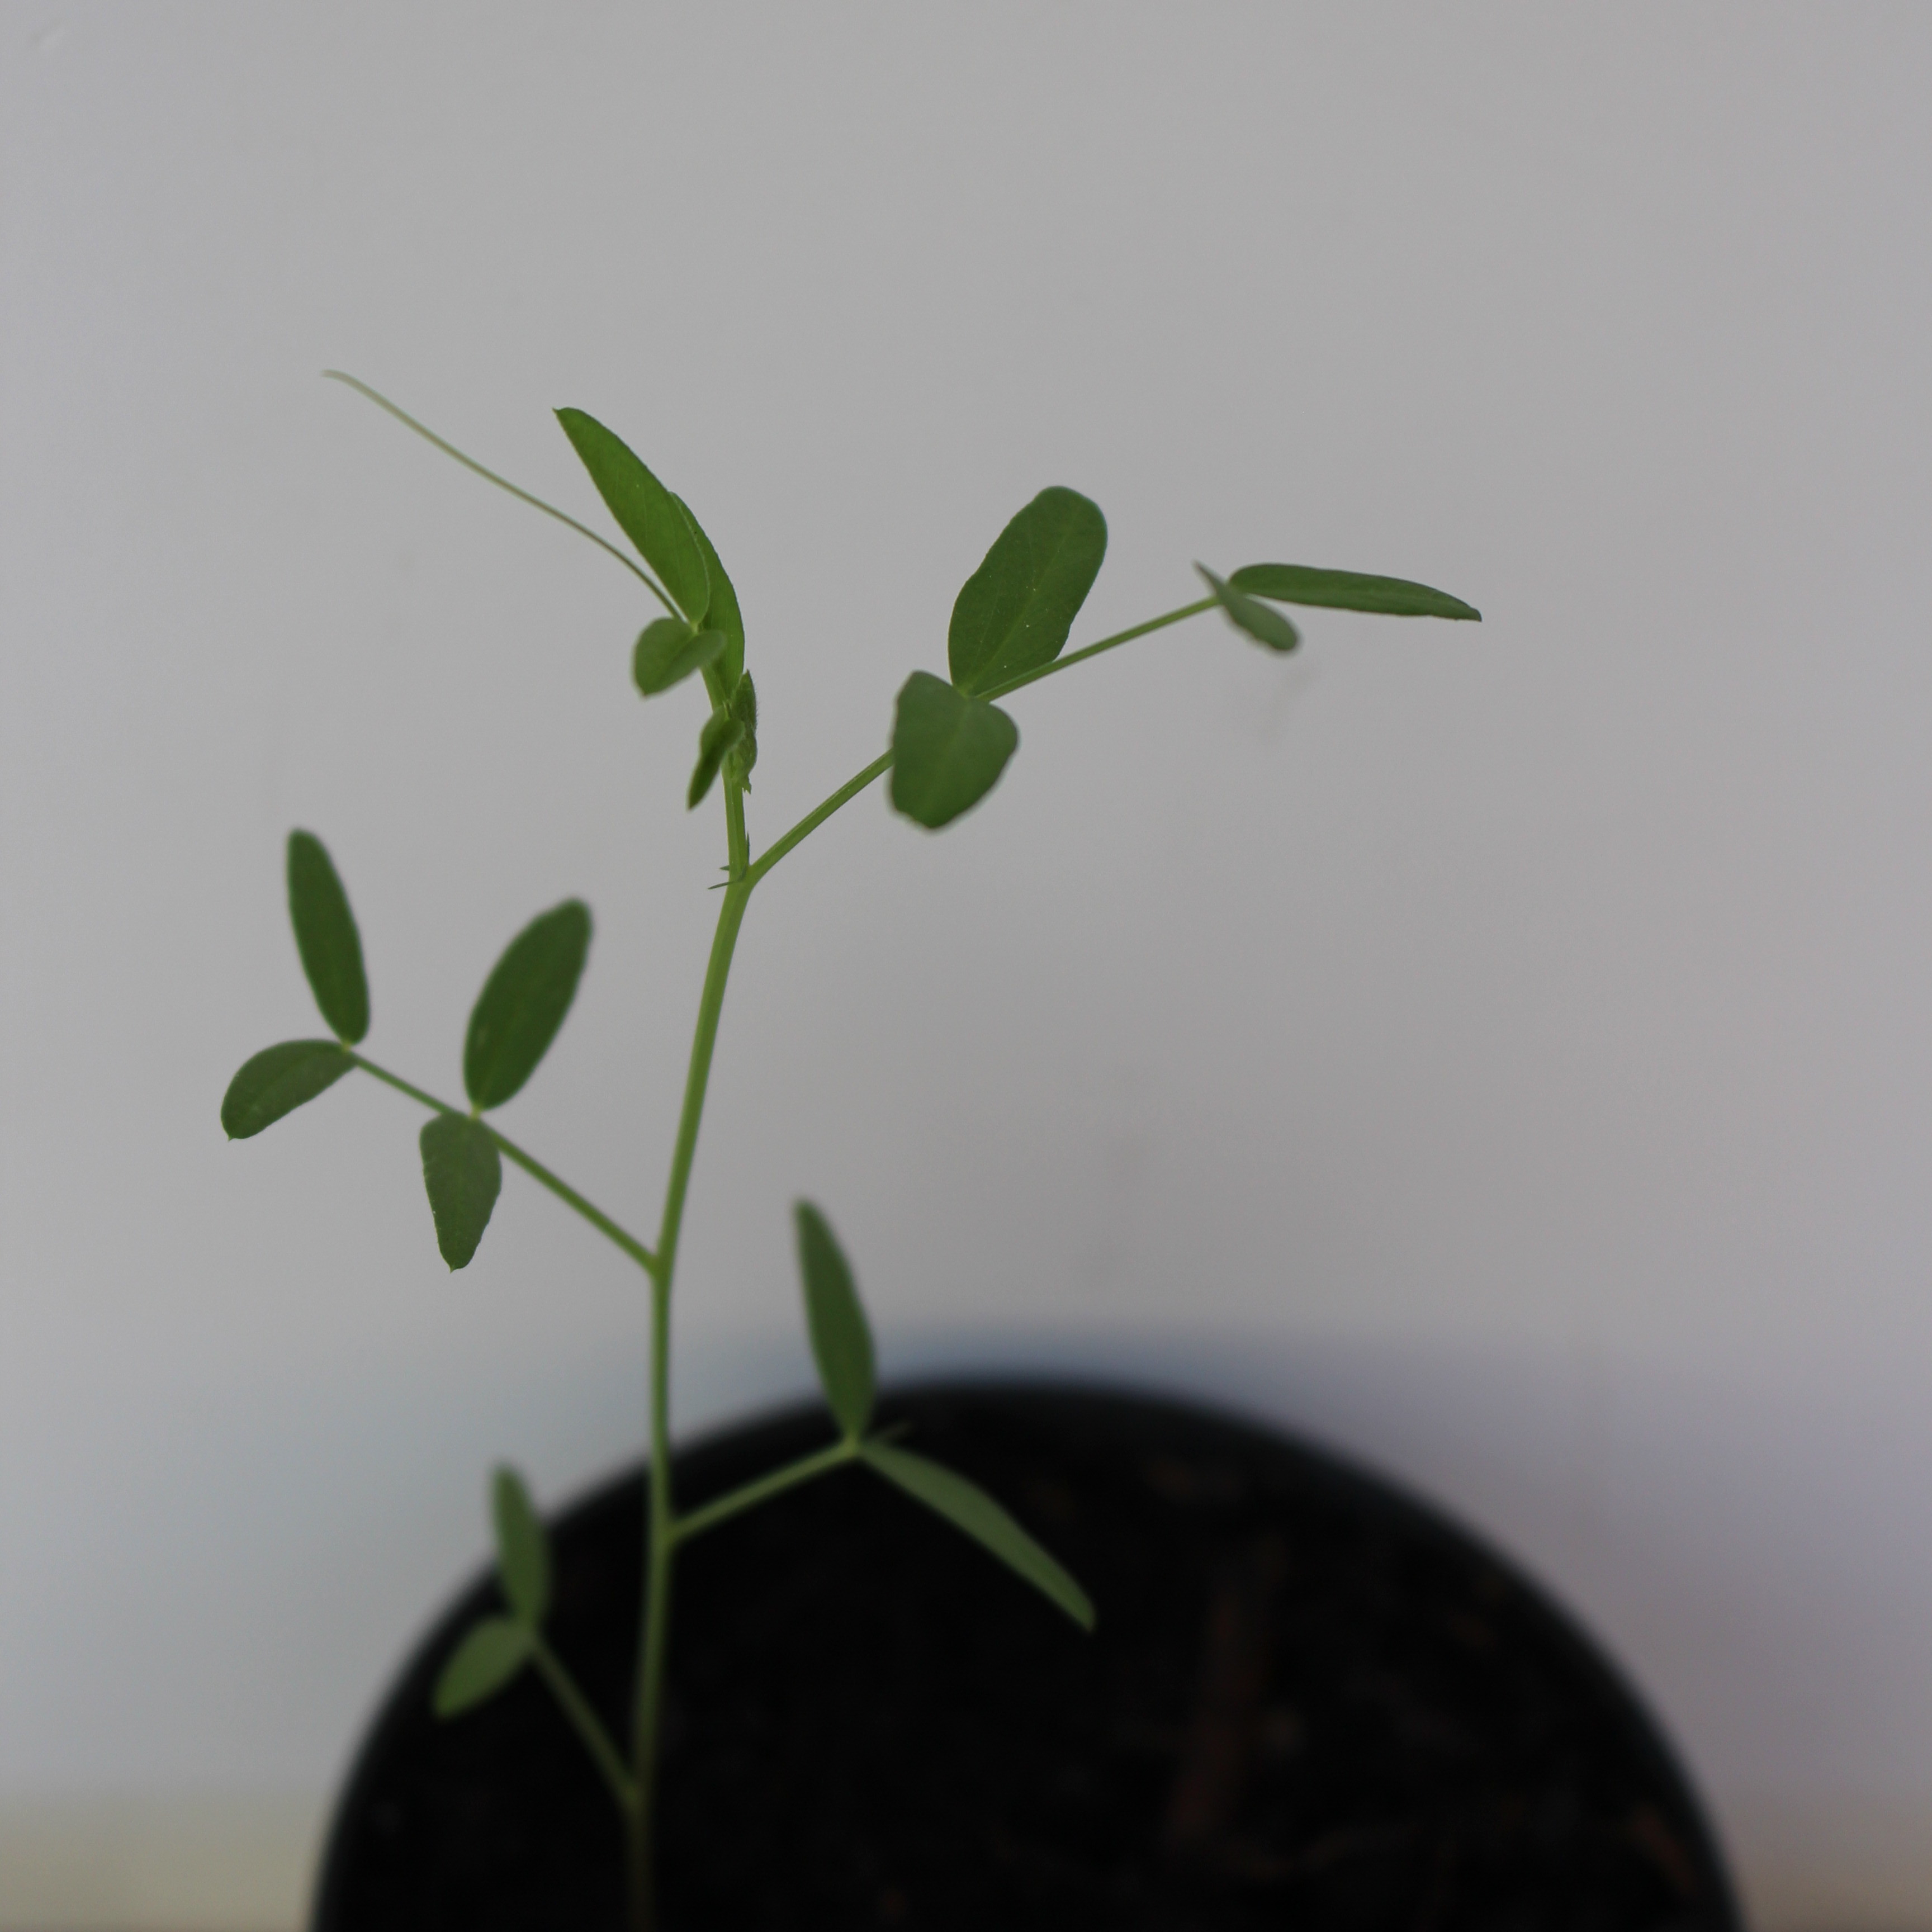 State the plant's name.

Vicia sativa
